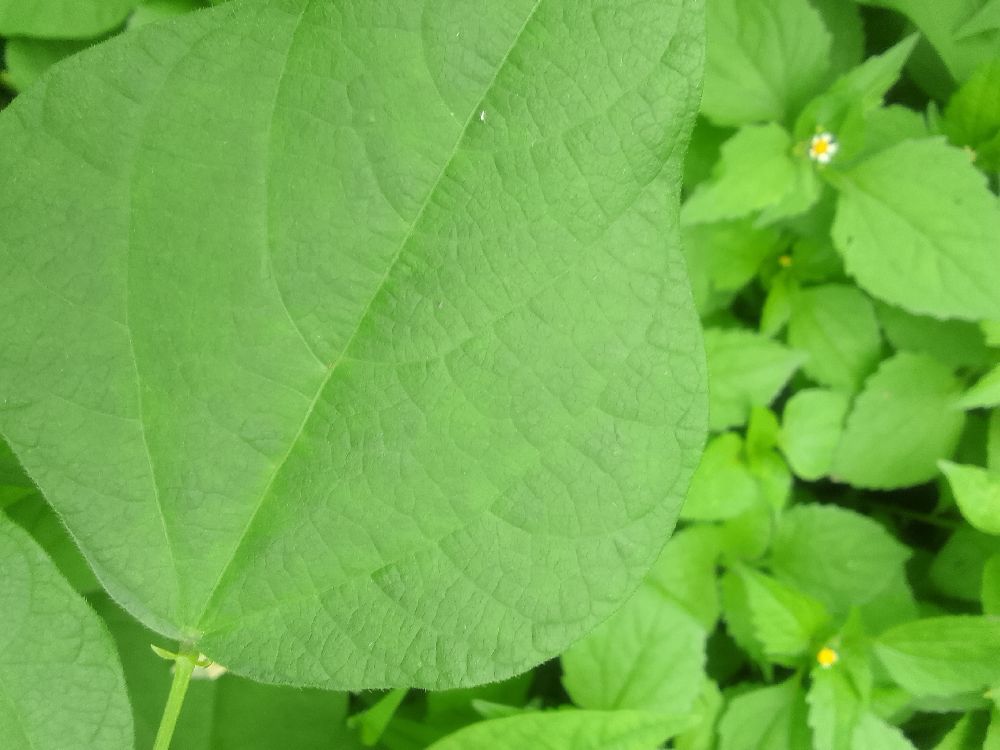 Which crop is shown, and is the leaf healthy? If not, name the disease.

common bean, healthy
